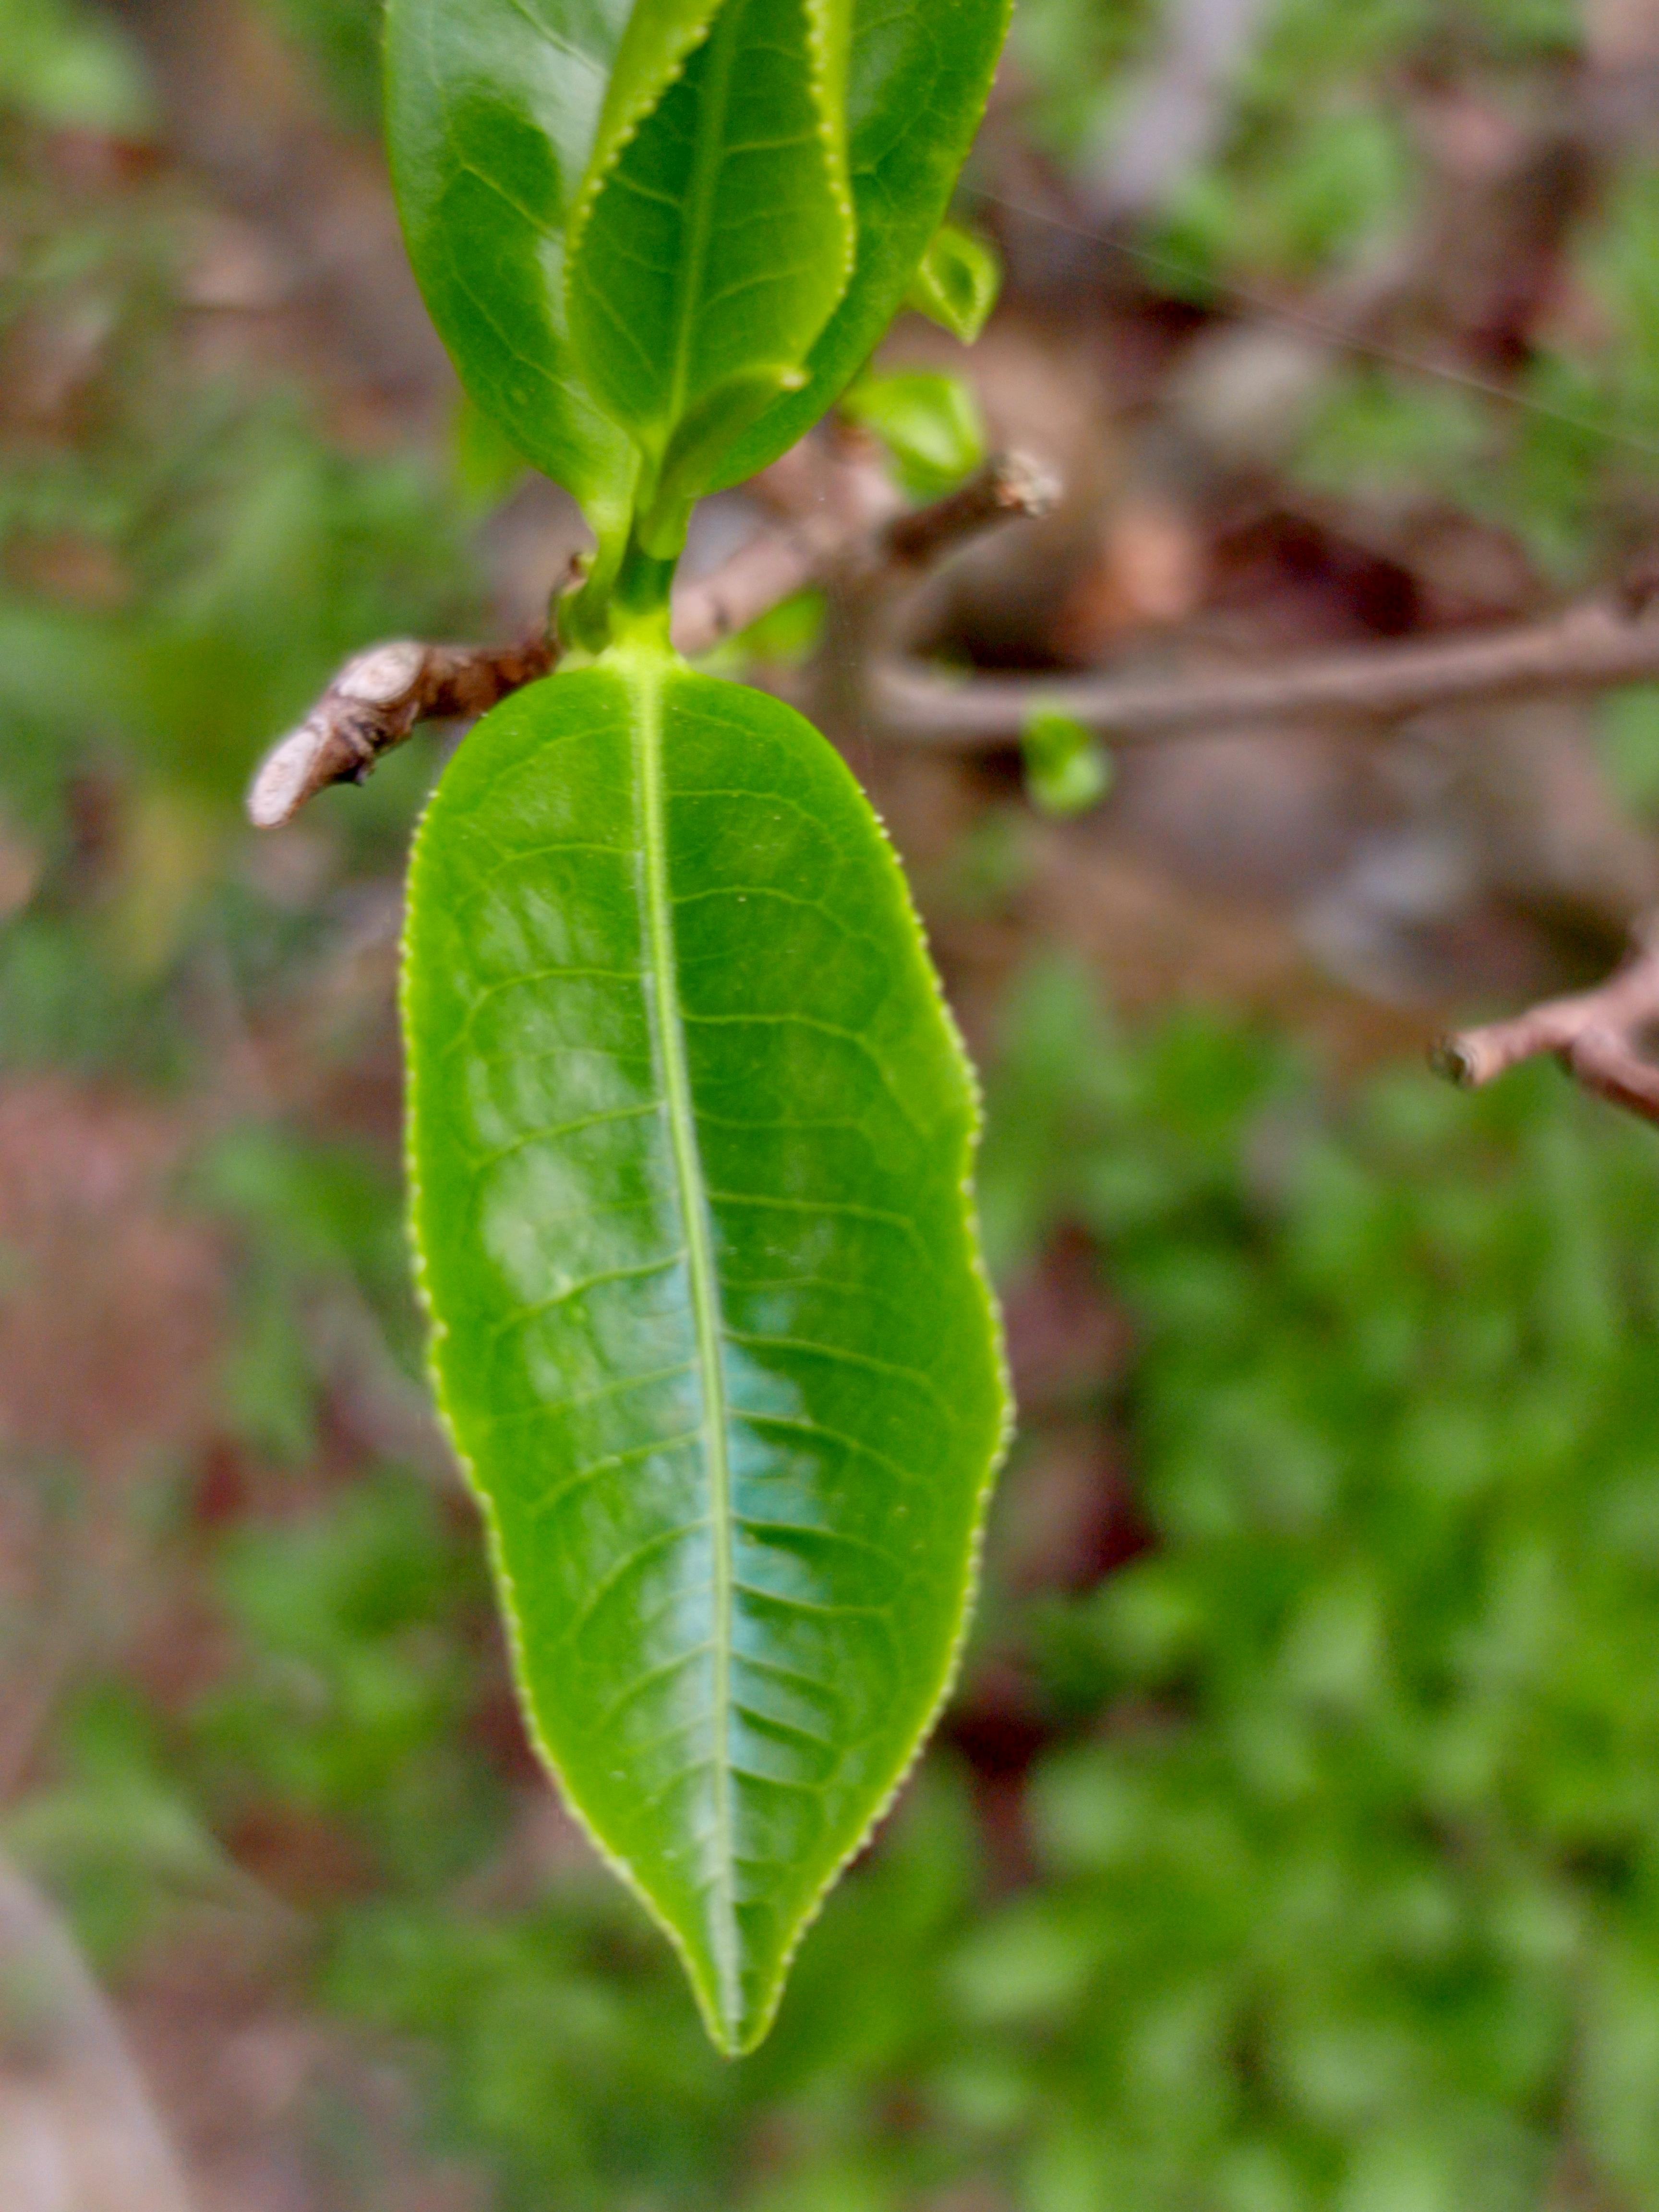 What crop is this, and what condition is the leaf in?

tea, healthy leaf
